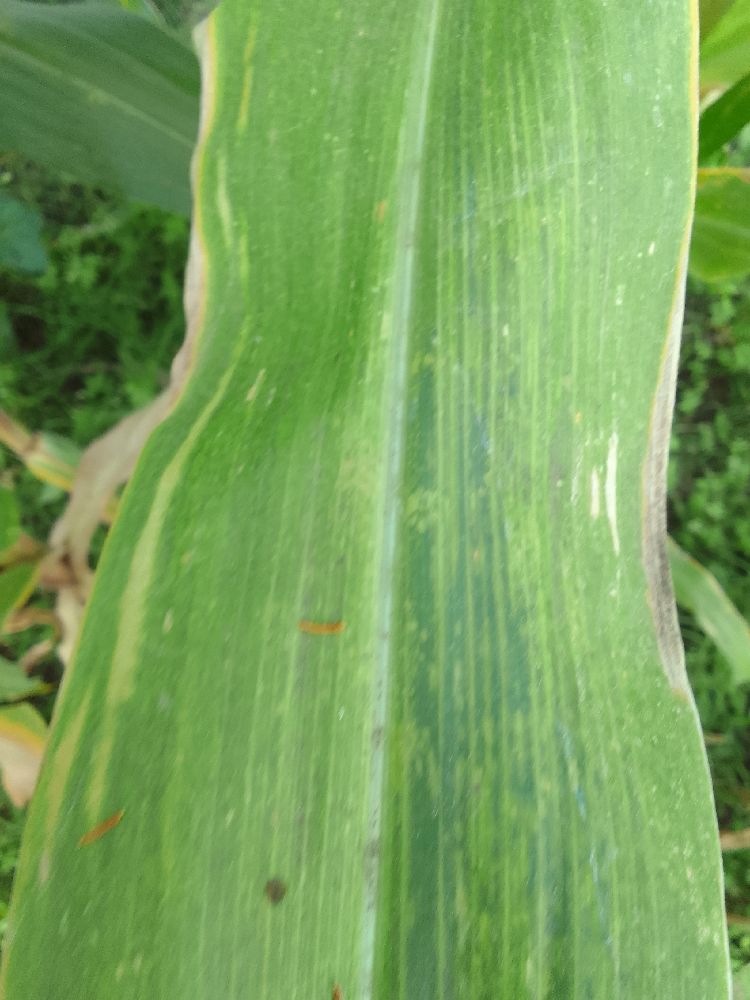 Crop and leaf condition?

maize, maize lethal necrosis
